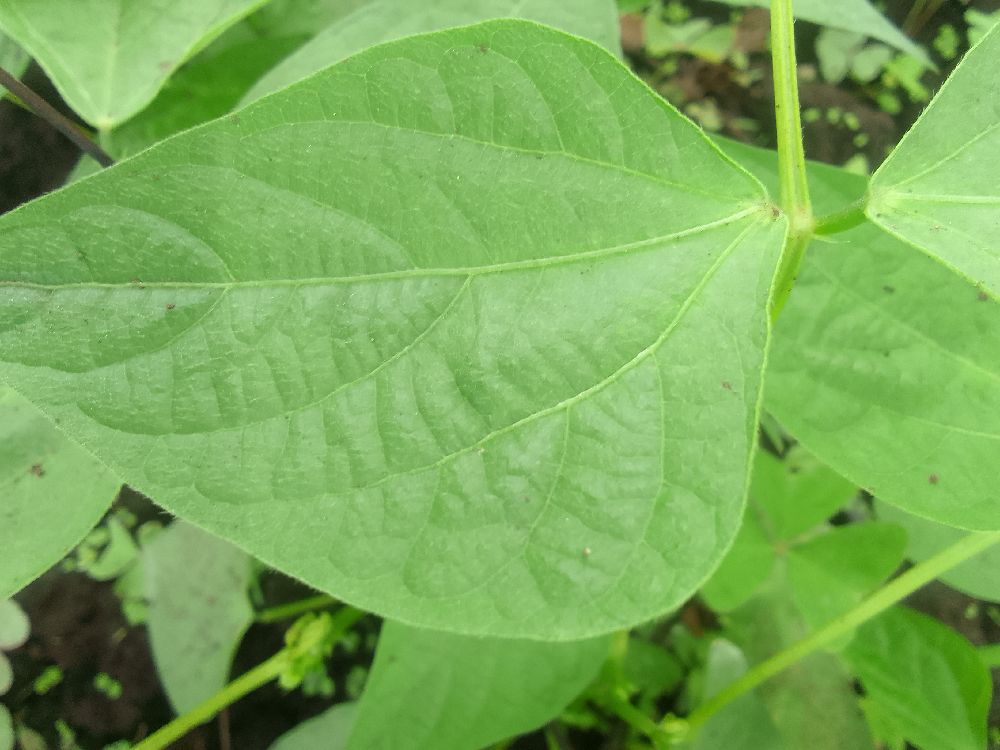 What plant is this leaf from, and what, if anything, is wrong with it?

common bean, healthy
